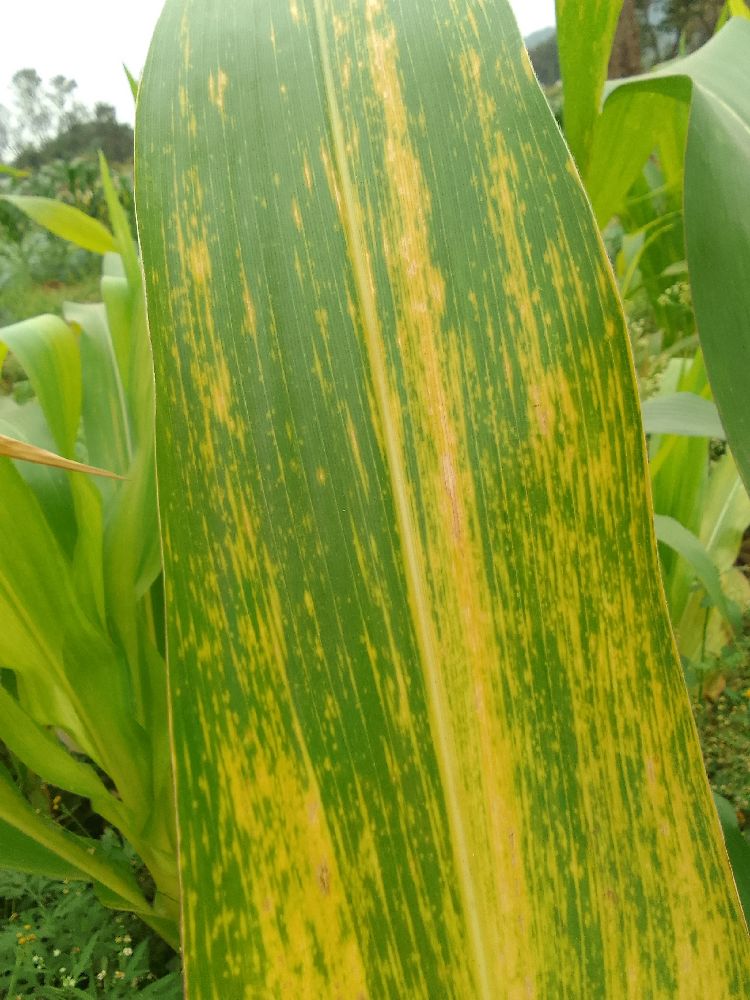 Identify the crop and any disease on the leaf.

maize, maize lethal necrosis
